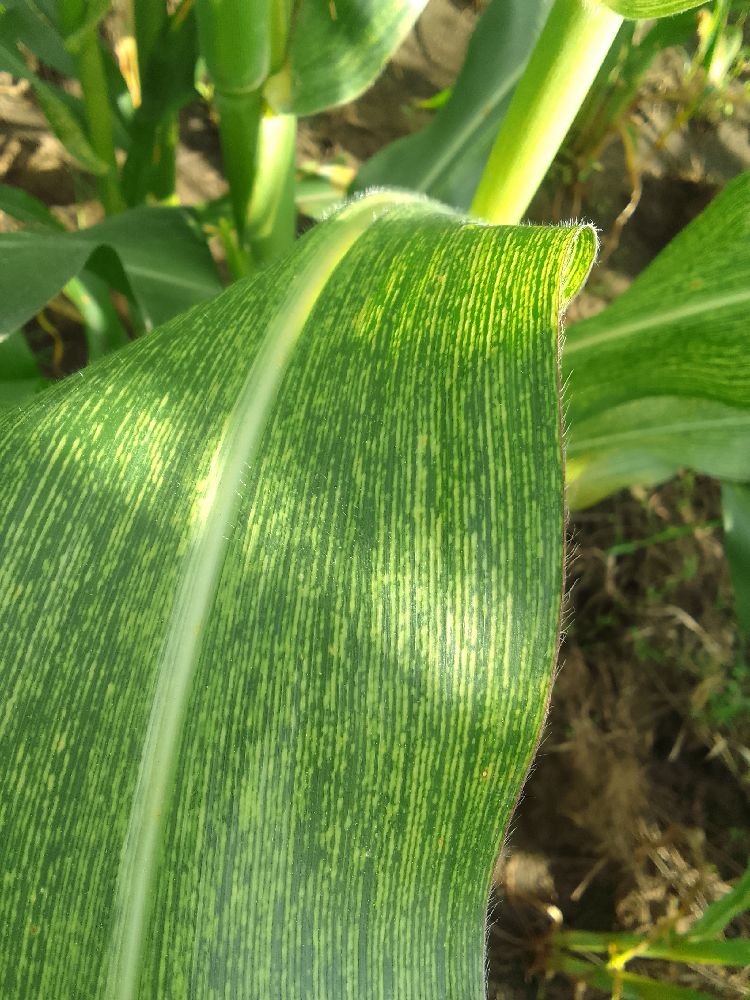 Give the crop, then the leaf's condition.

maize, maize streak virus
